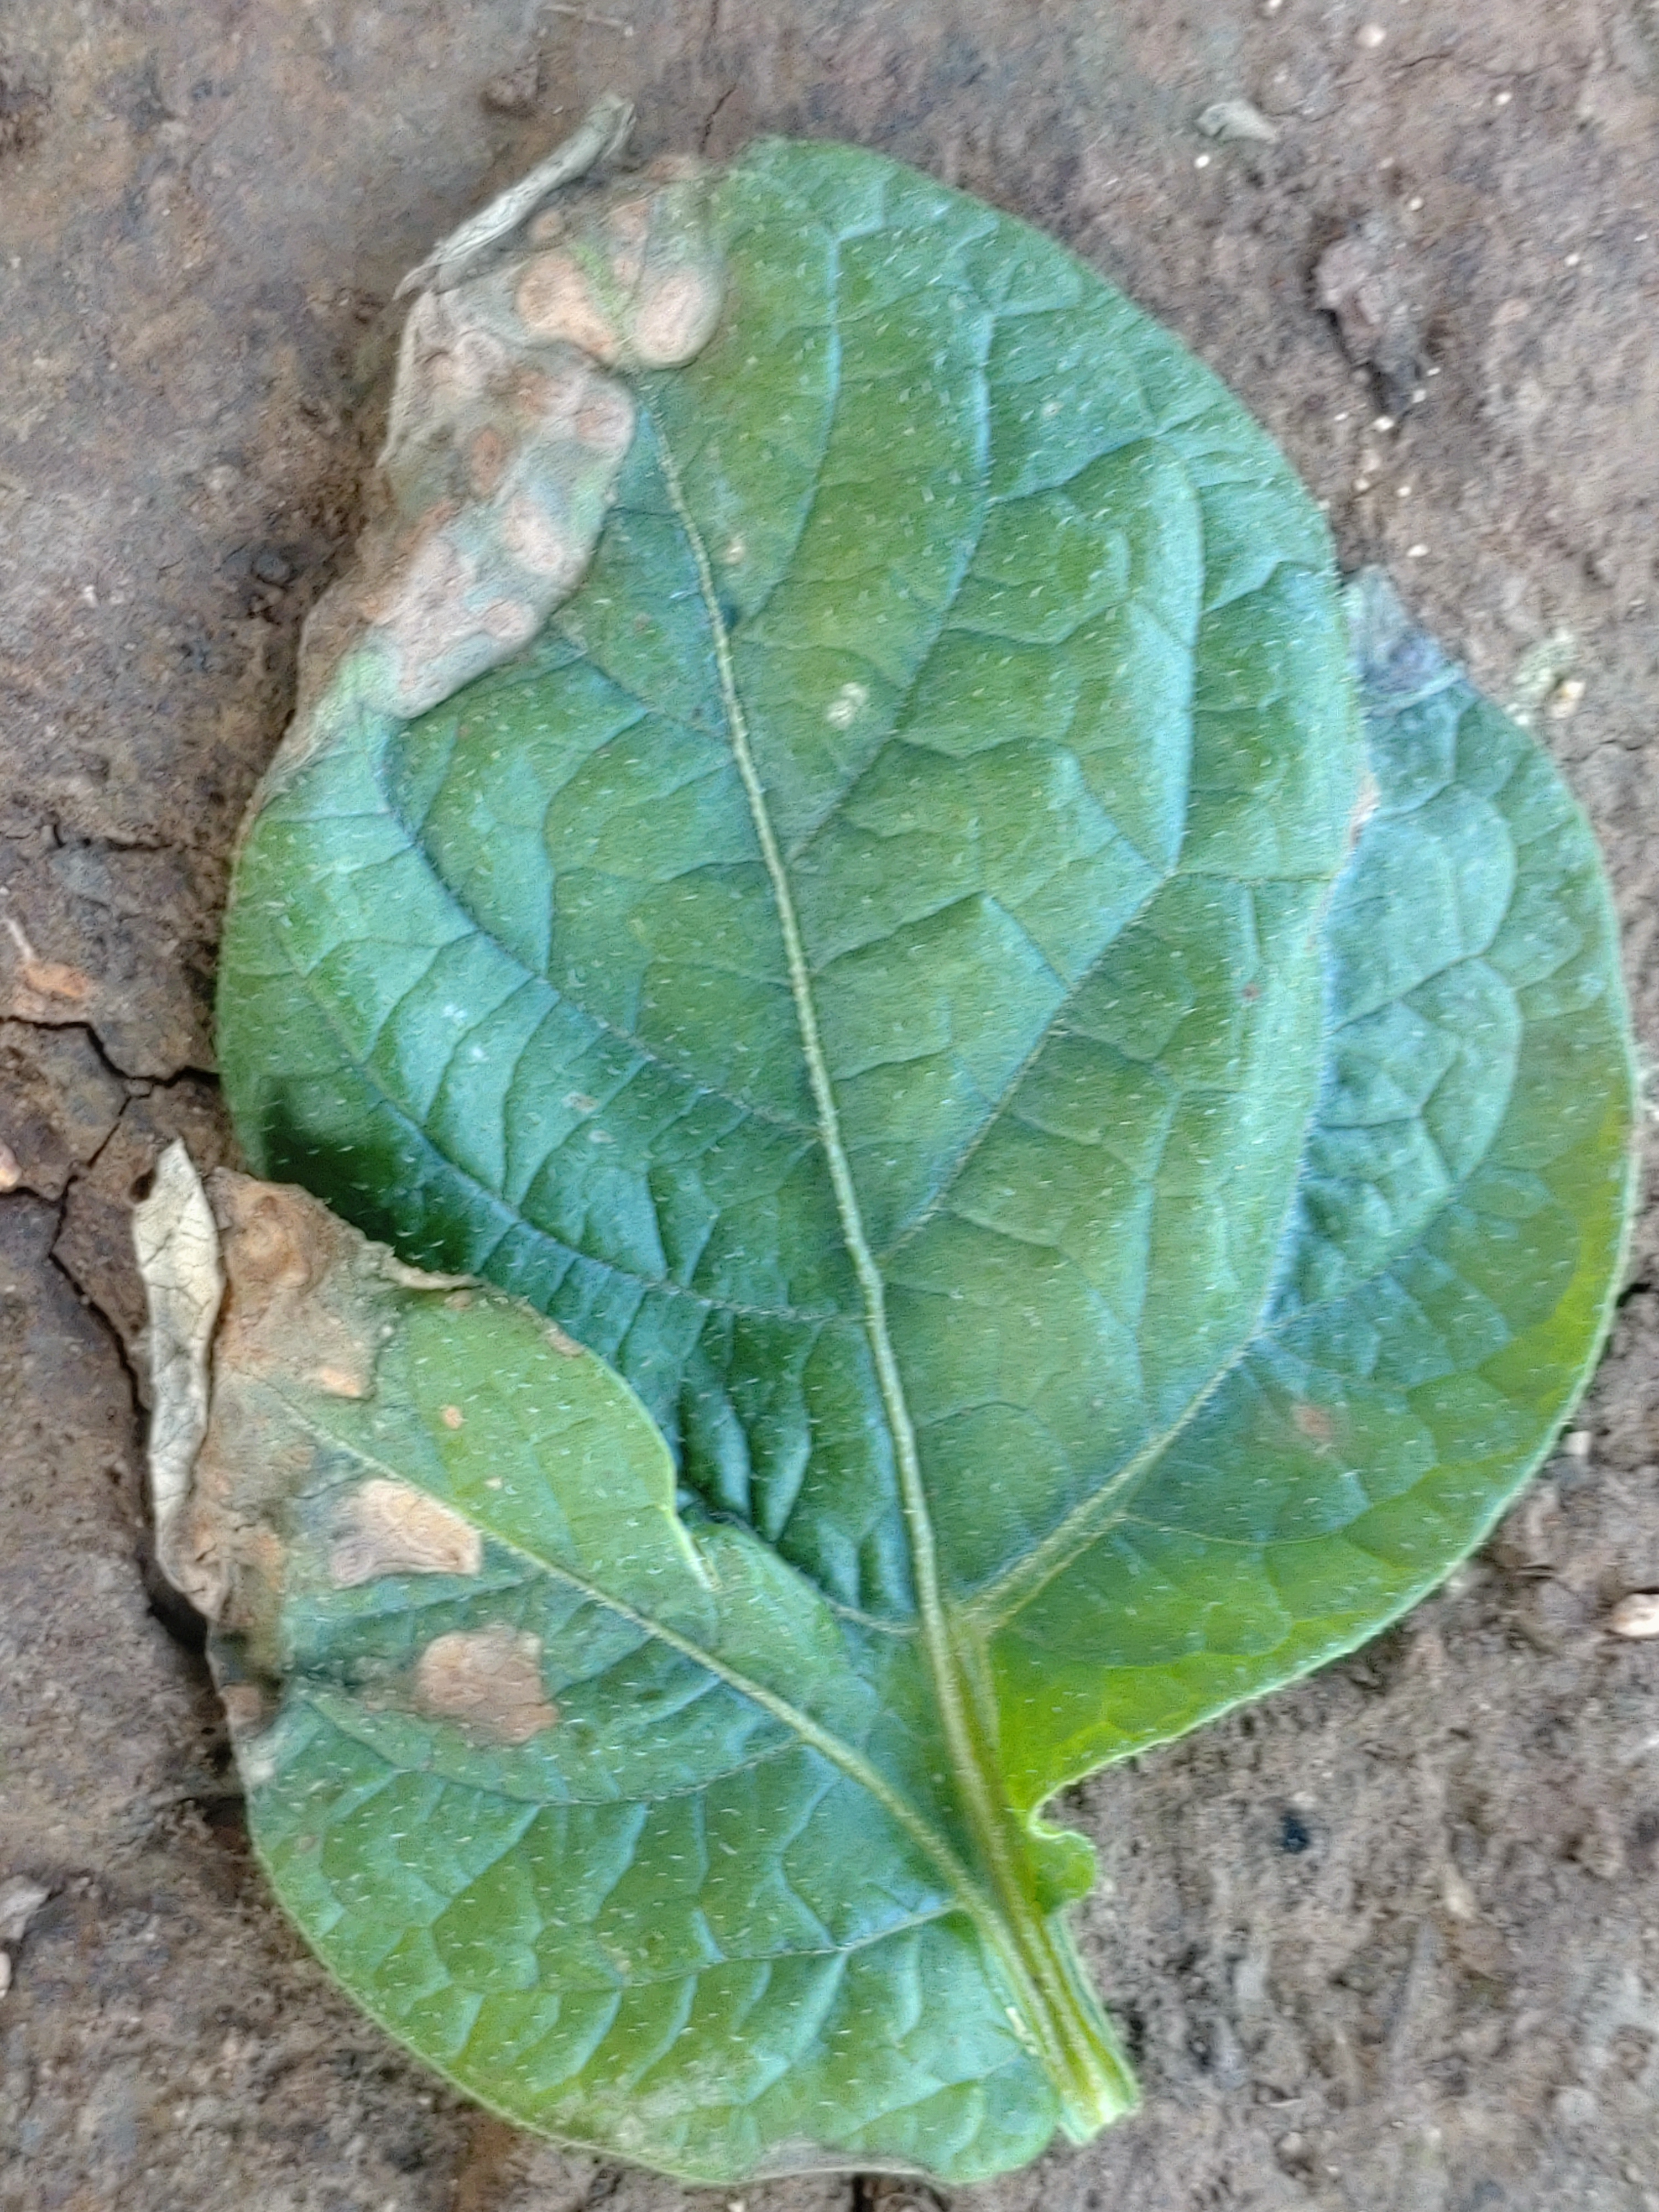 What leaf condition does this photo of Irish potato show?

early blight
